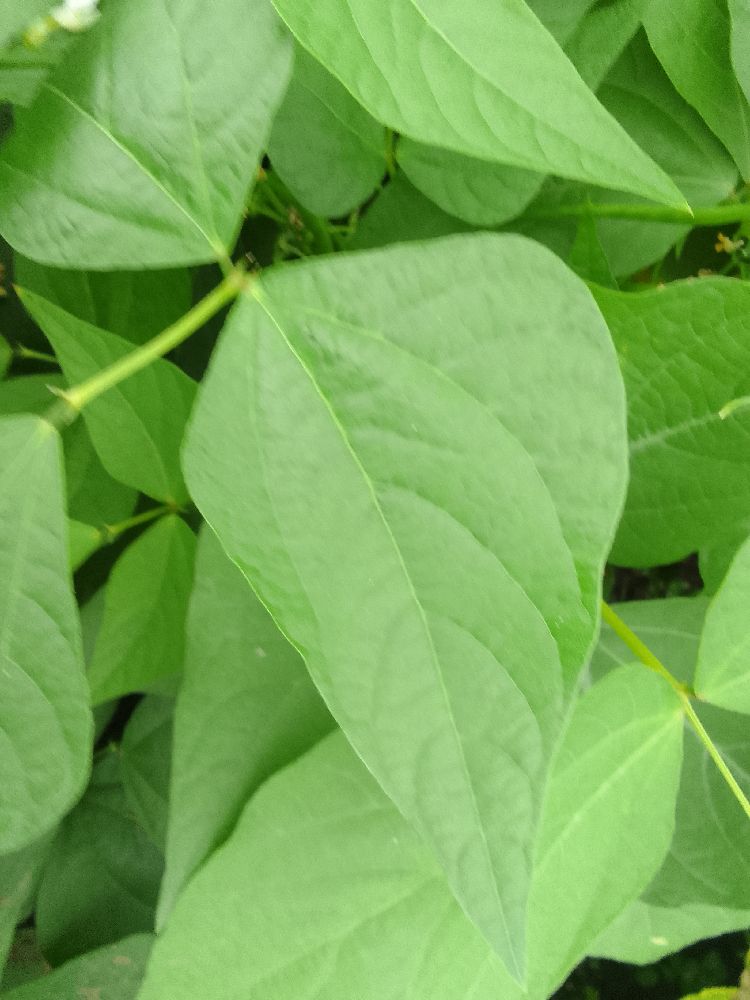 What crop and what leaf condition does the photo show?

common bean, healthy
